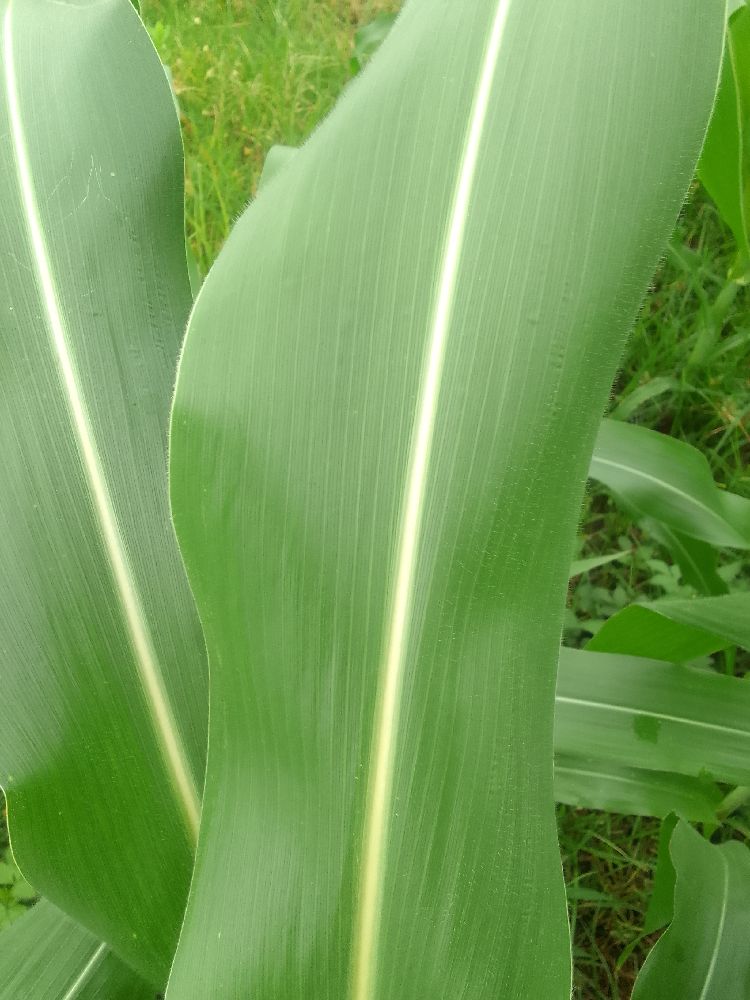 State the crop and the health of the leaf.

maize, healthy
